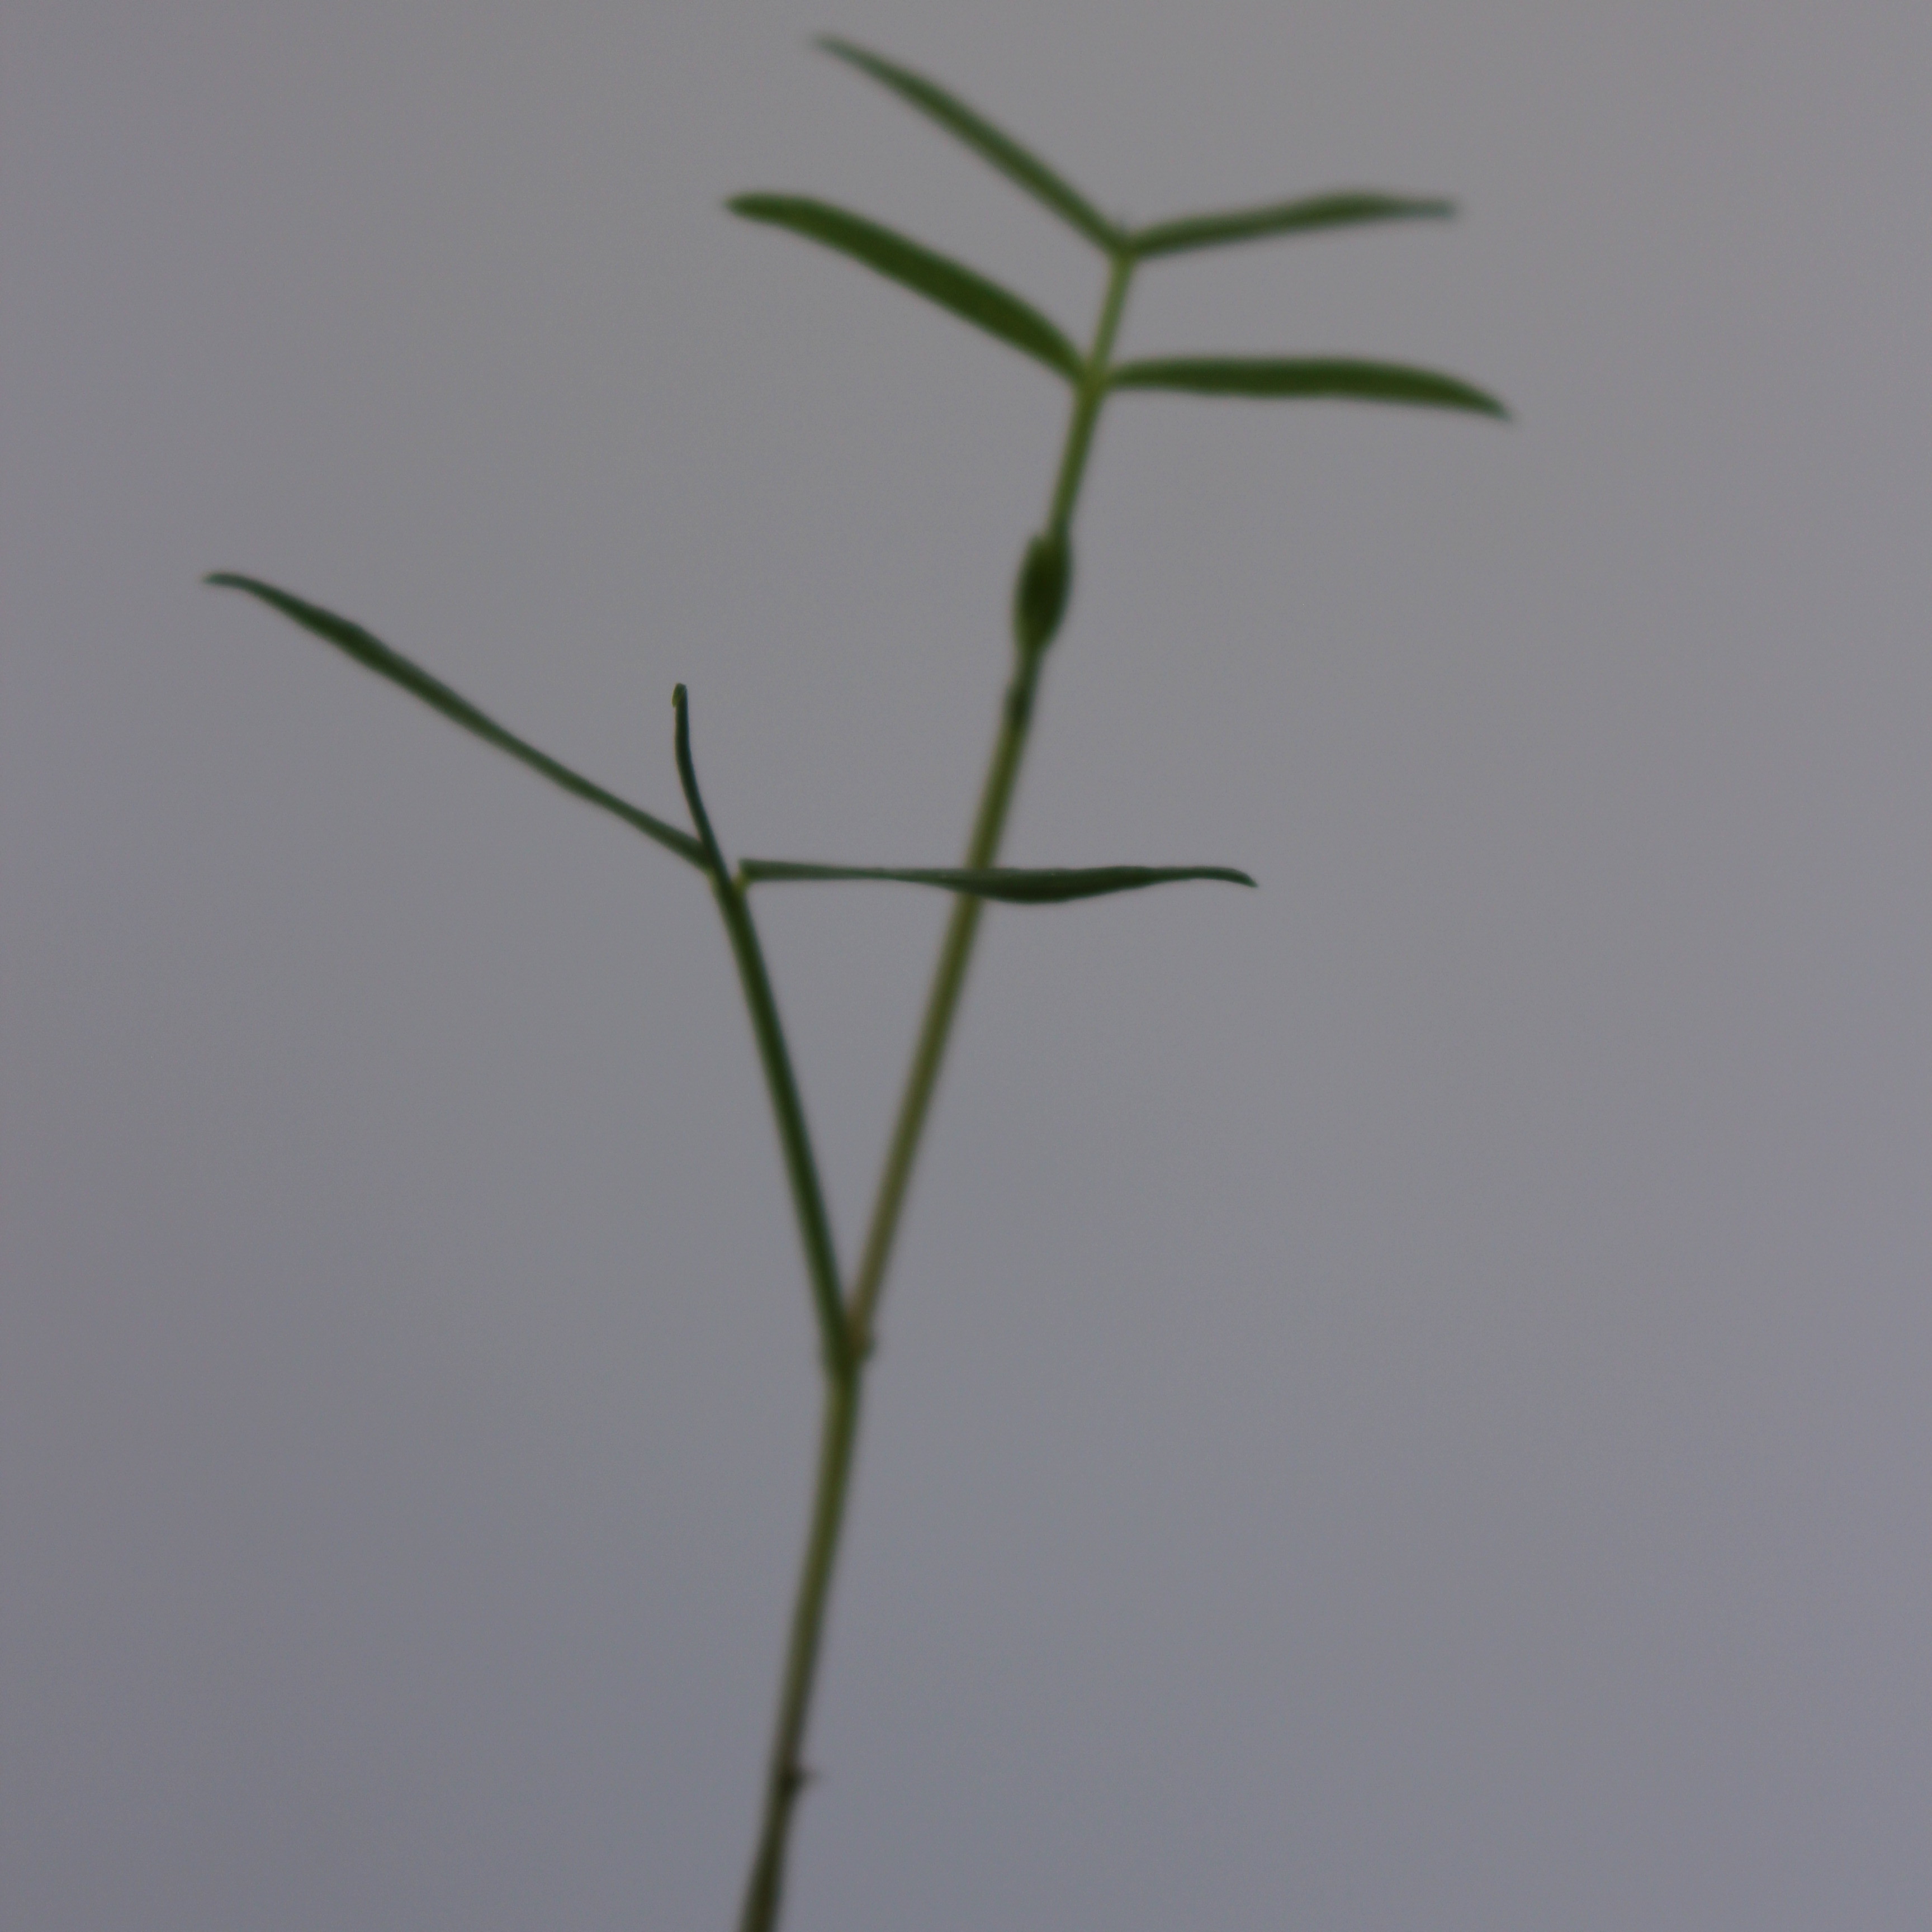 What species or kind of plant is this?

Vicia sativa
